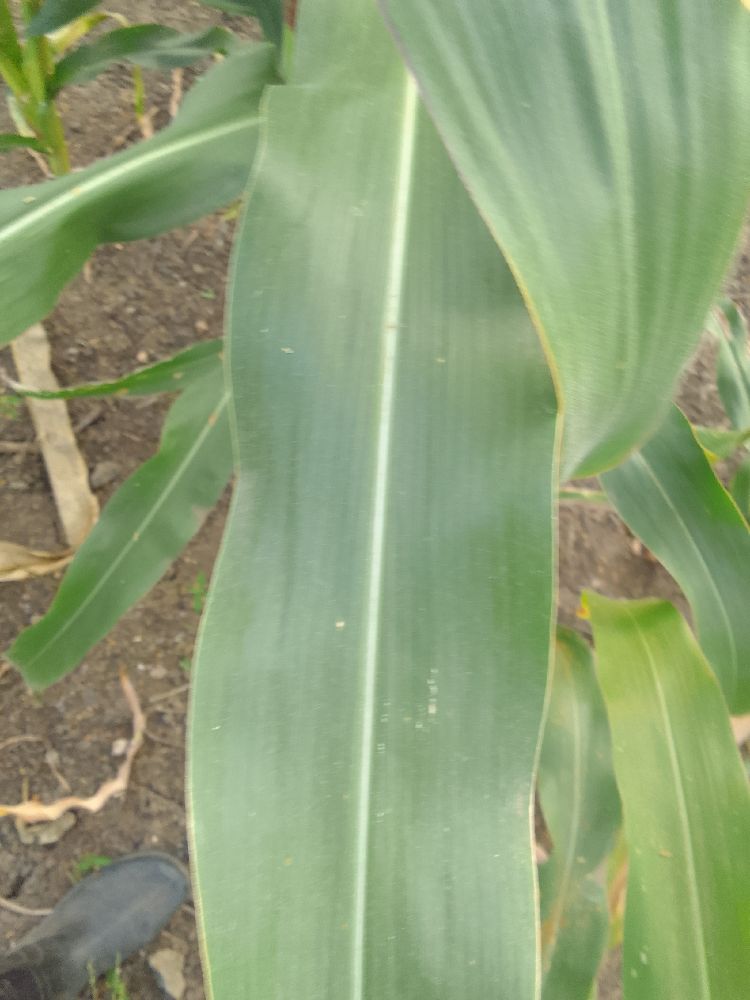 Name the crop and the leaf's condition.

maize, healthy
